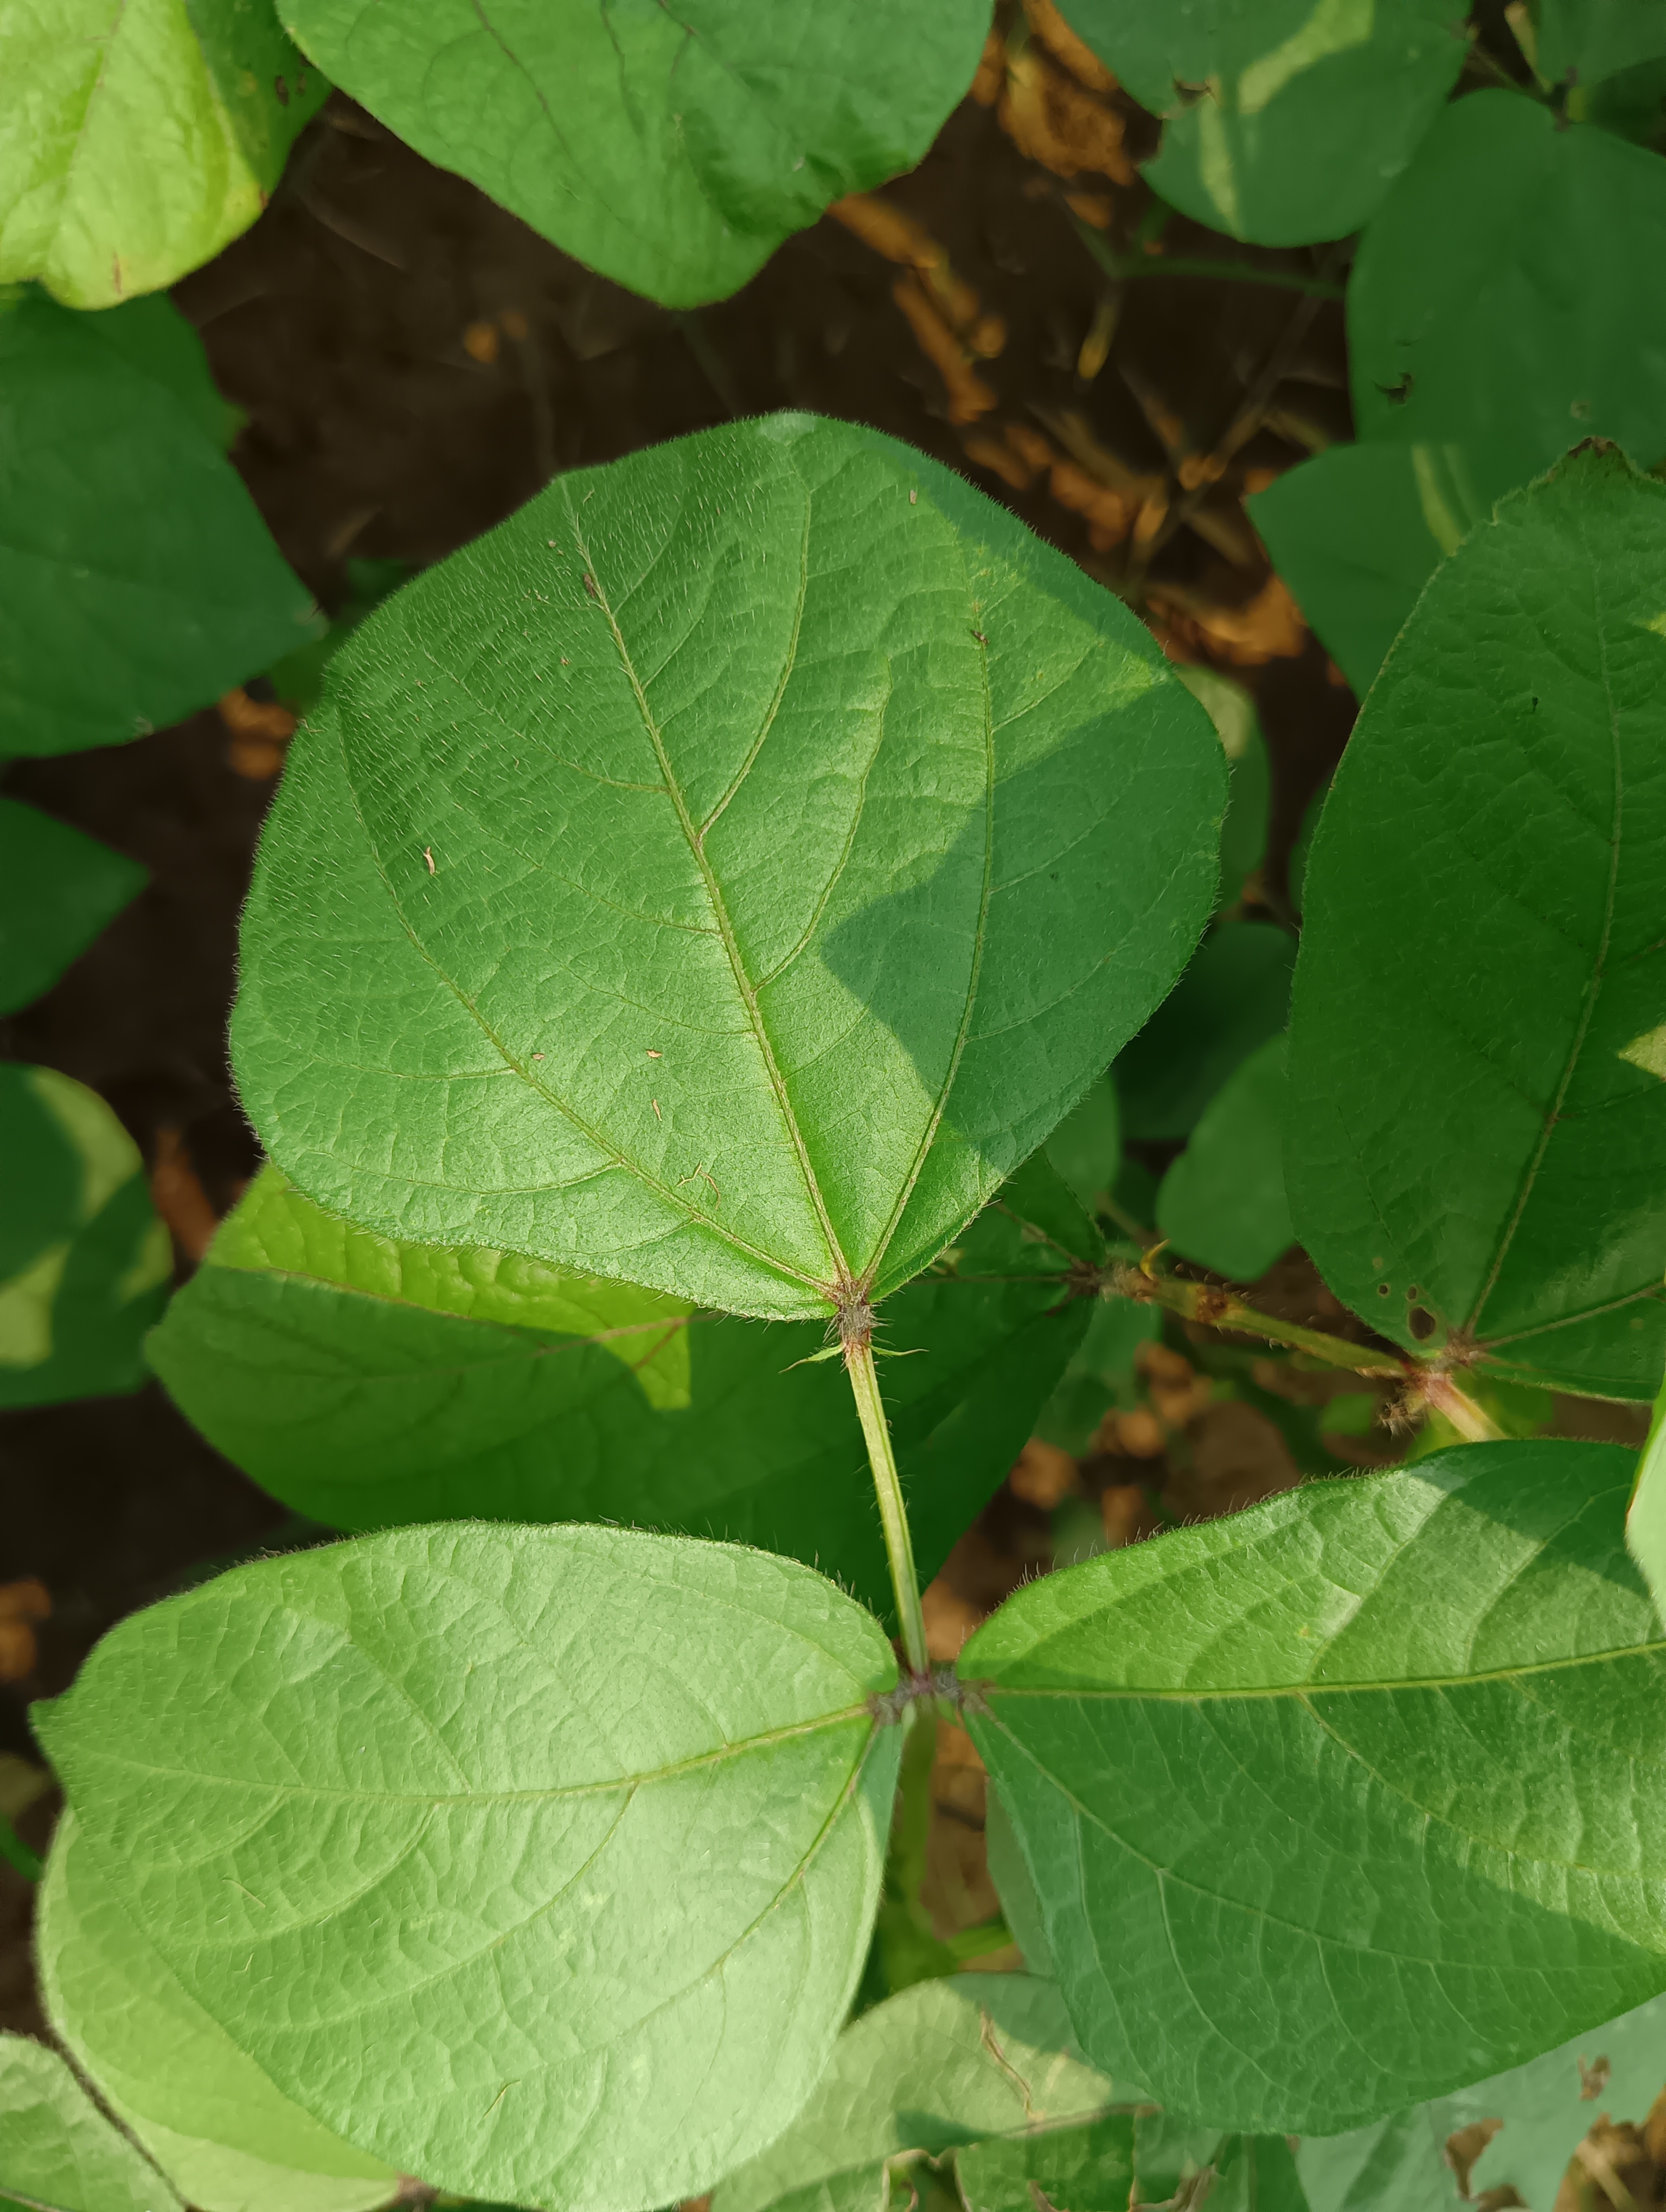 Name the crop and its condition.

mungbean, healthy
